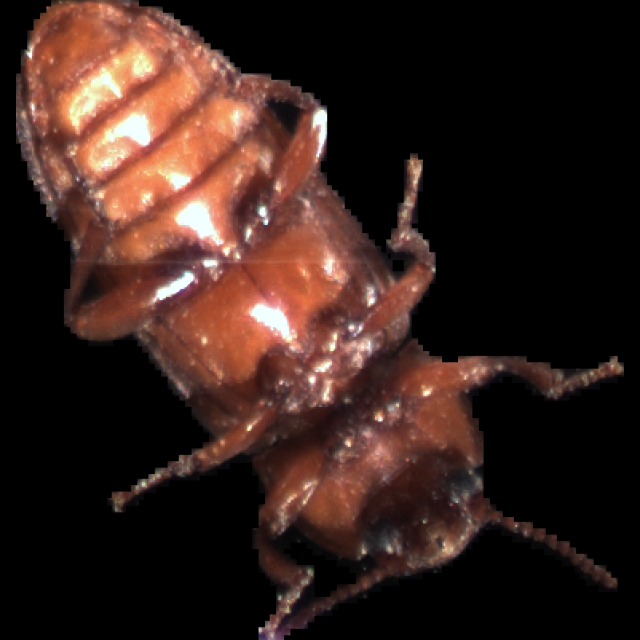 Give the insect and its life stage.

mealworm beetle
